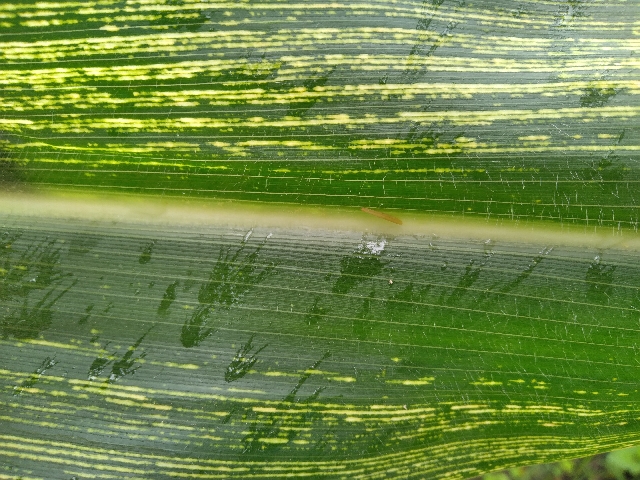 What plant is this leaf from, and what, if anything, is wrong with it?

maize, maize streak virus
